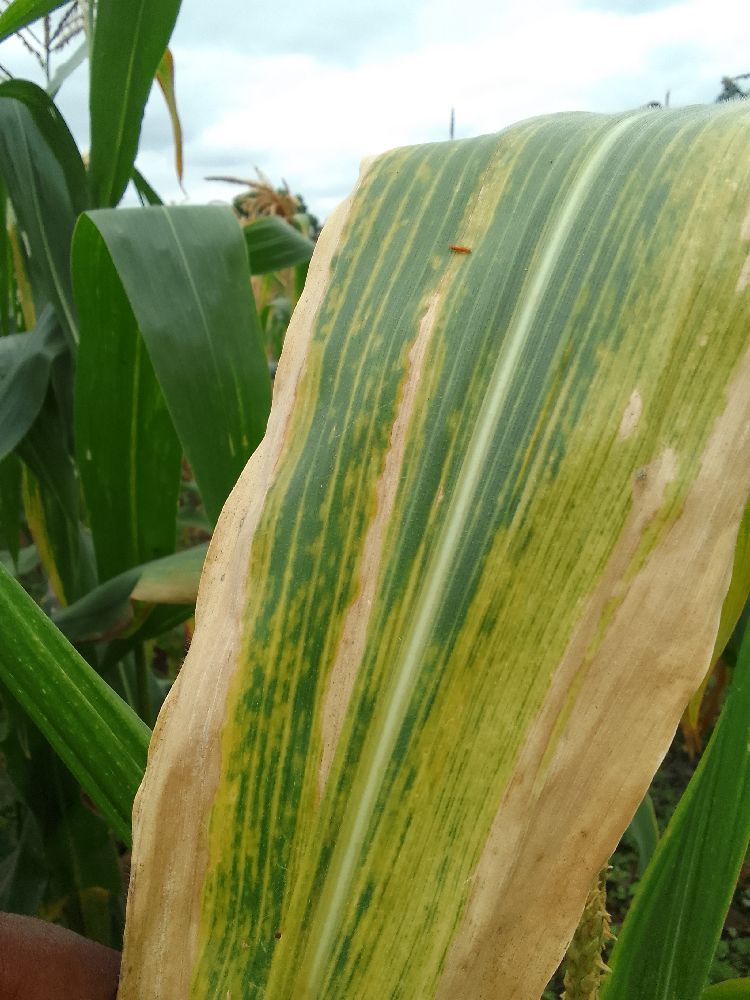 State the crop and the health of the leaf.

maize, maize lethal necrosis
